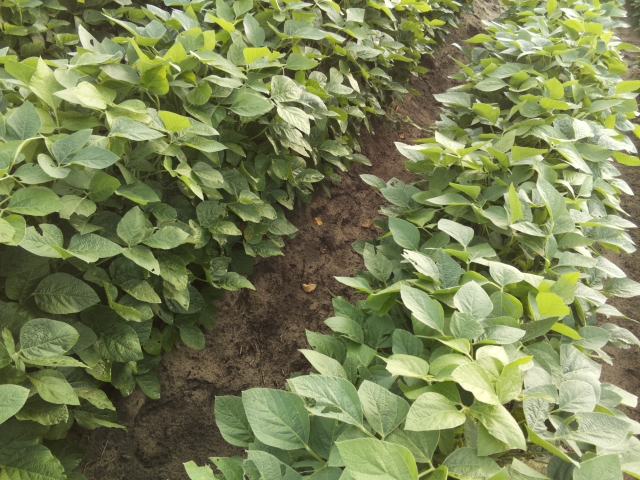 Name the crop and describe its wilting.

soybean, leaves with no wilting
